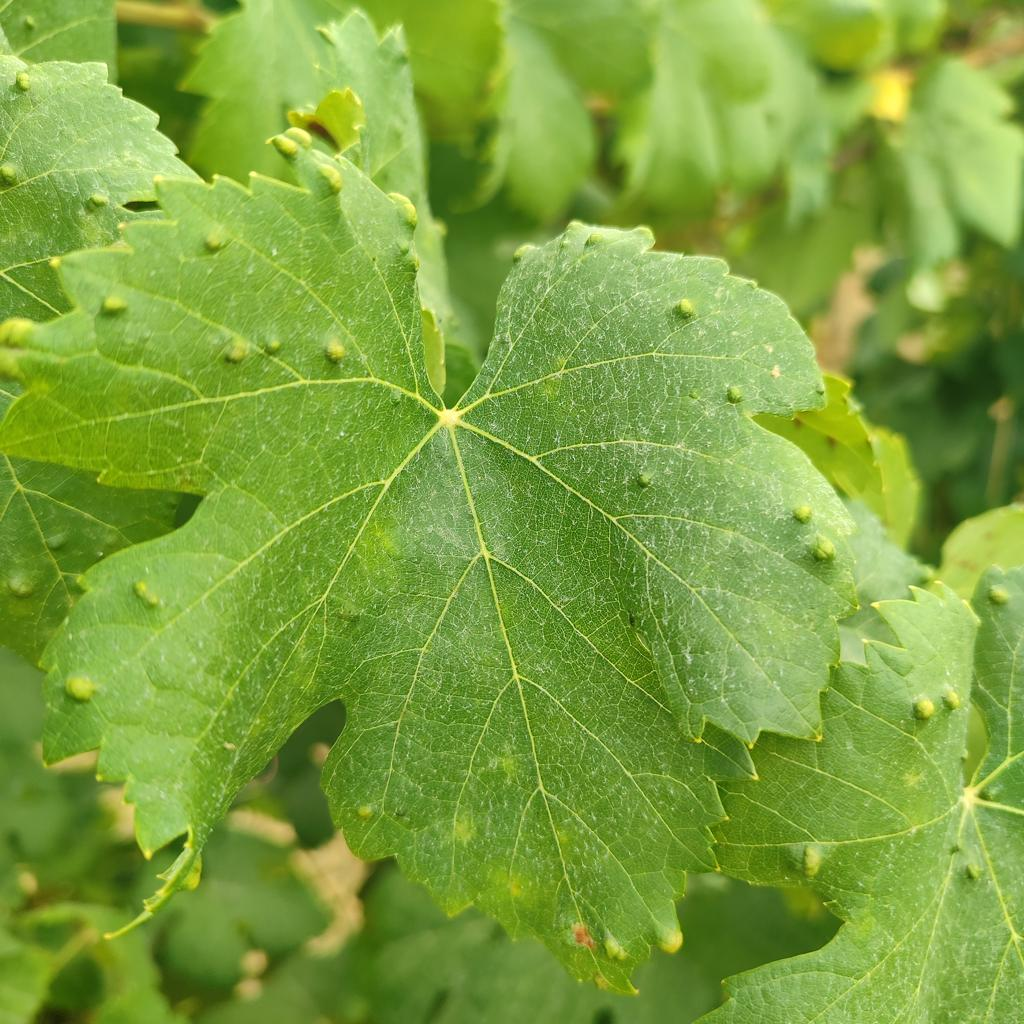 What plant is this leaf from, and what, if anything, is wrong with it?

grapevine, erineum mite
